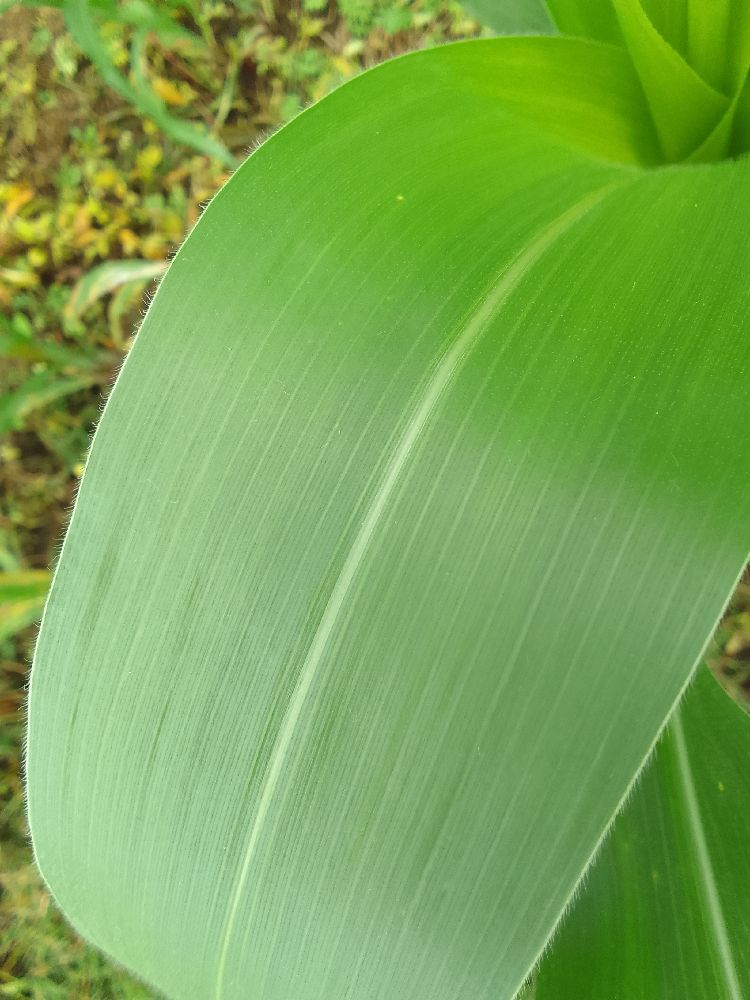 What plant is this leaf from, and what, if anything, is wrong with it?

maize, healthy
